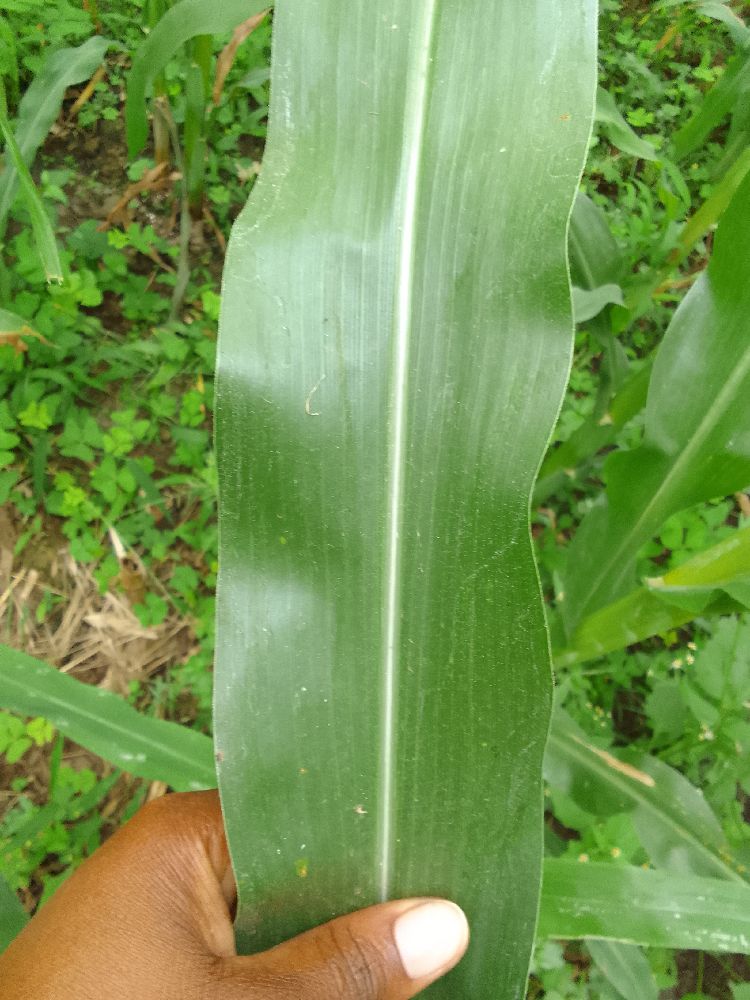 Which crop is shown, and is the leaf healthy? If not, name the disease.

maize, healthy
